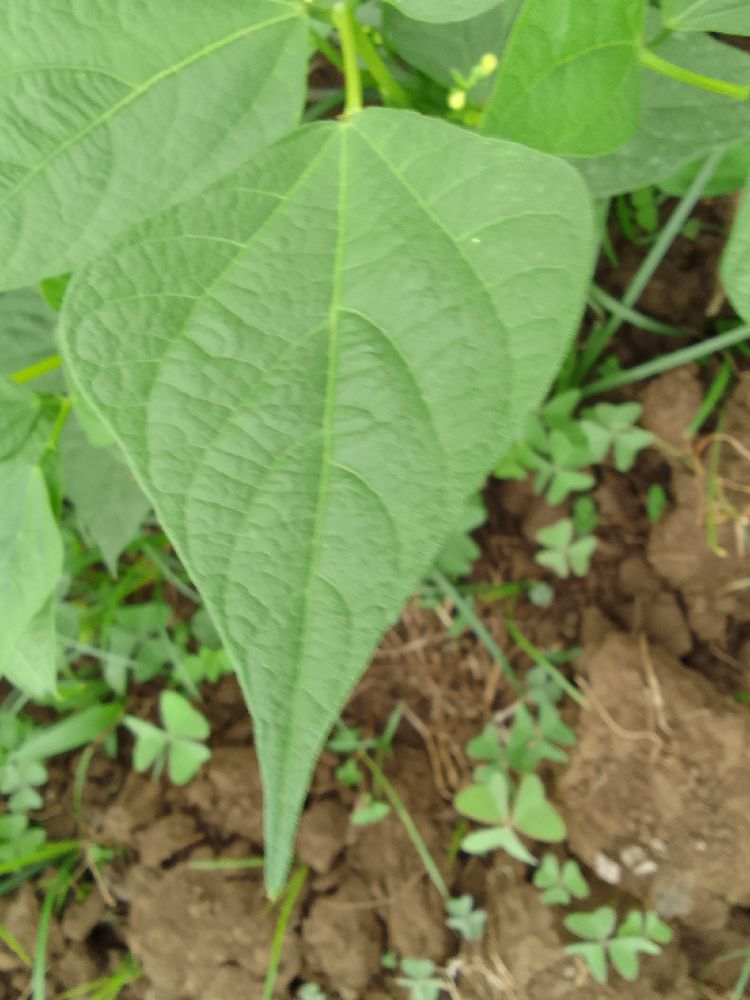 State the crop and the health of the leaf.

common bean, healthy
